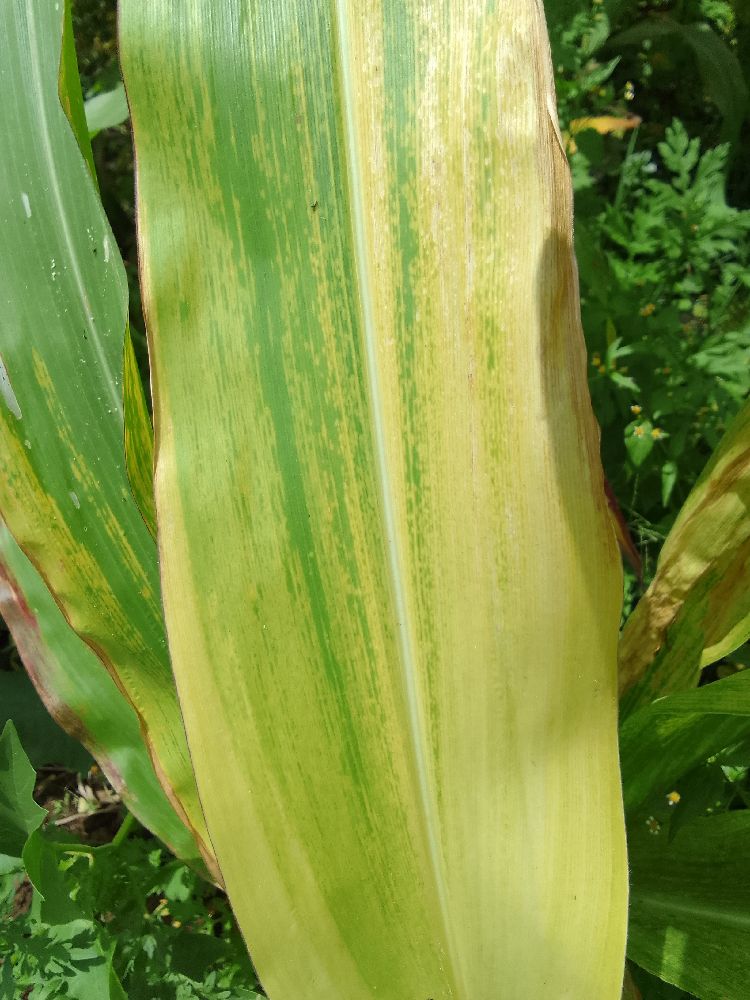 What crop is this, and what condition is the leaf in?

maize, maize lethal necrosis
